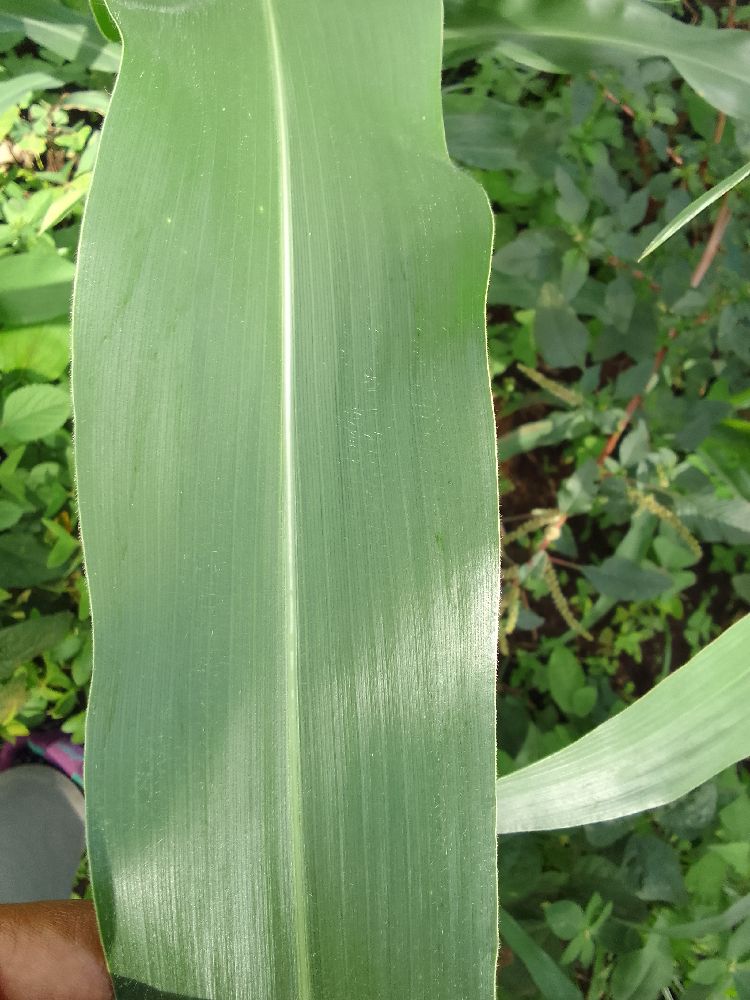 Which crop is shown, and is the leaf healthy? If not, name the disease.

maize, healthy
